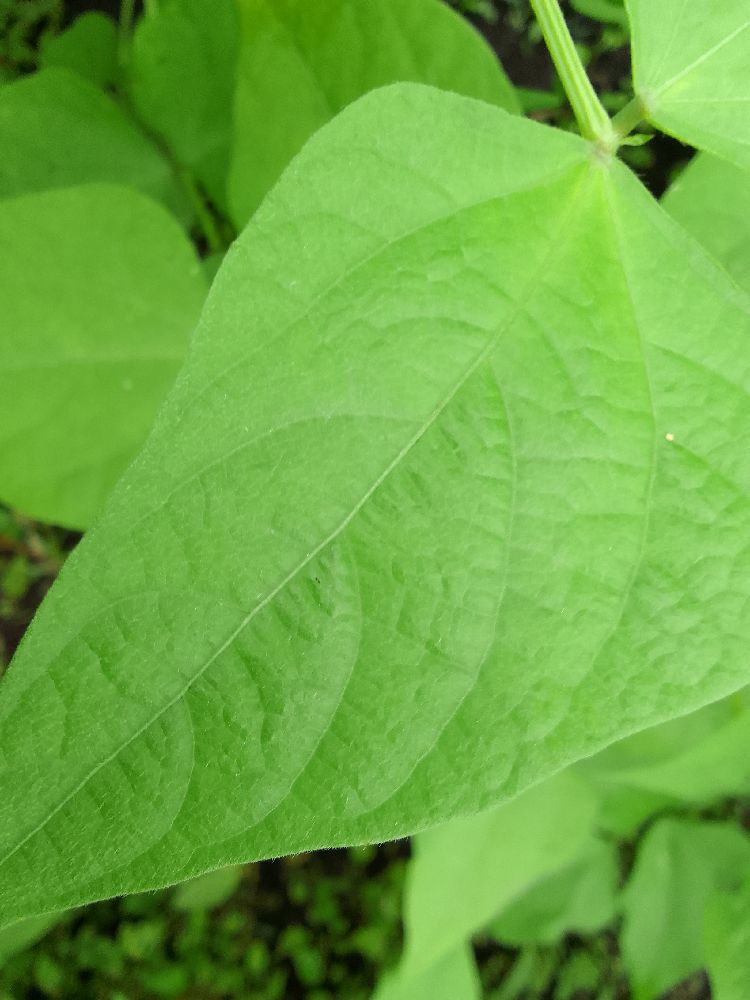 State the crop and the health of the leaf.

common bean, healthy
